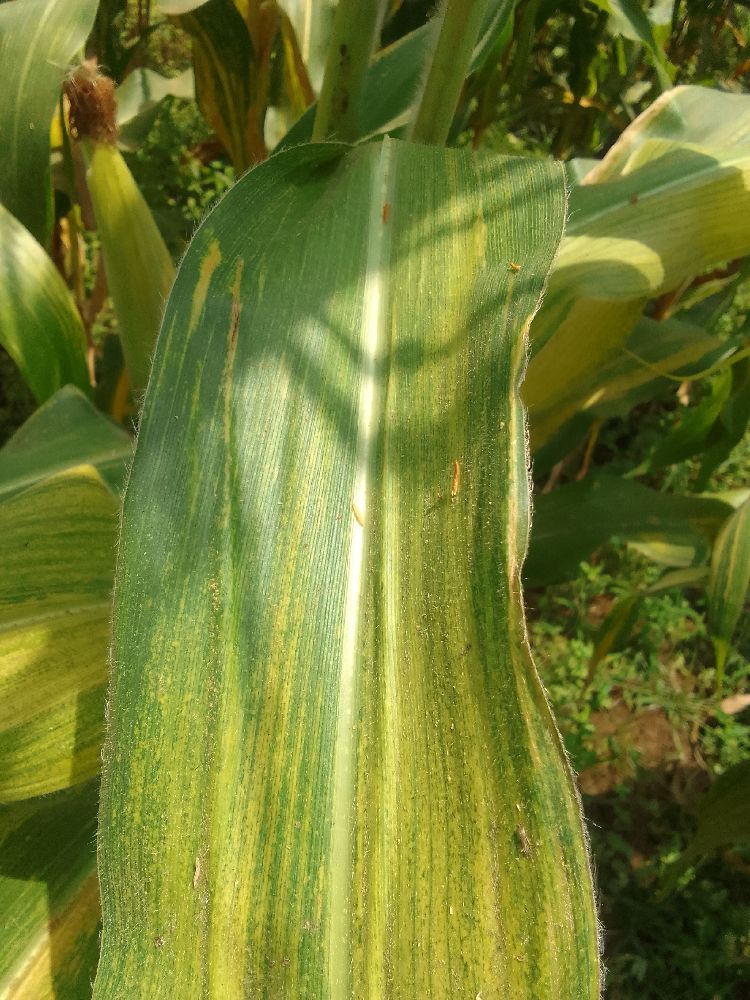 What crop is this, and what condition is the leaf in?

maize, maize lethal necrosis
